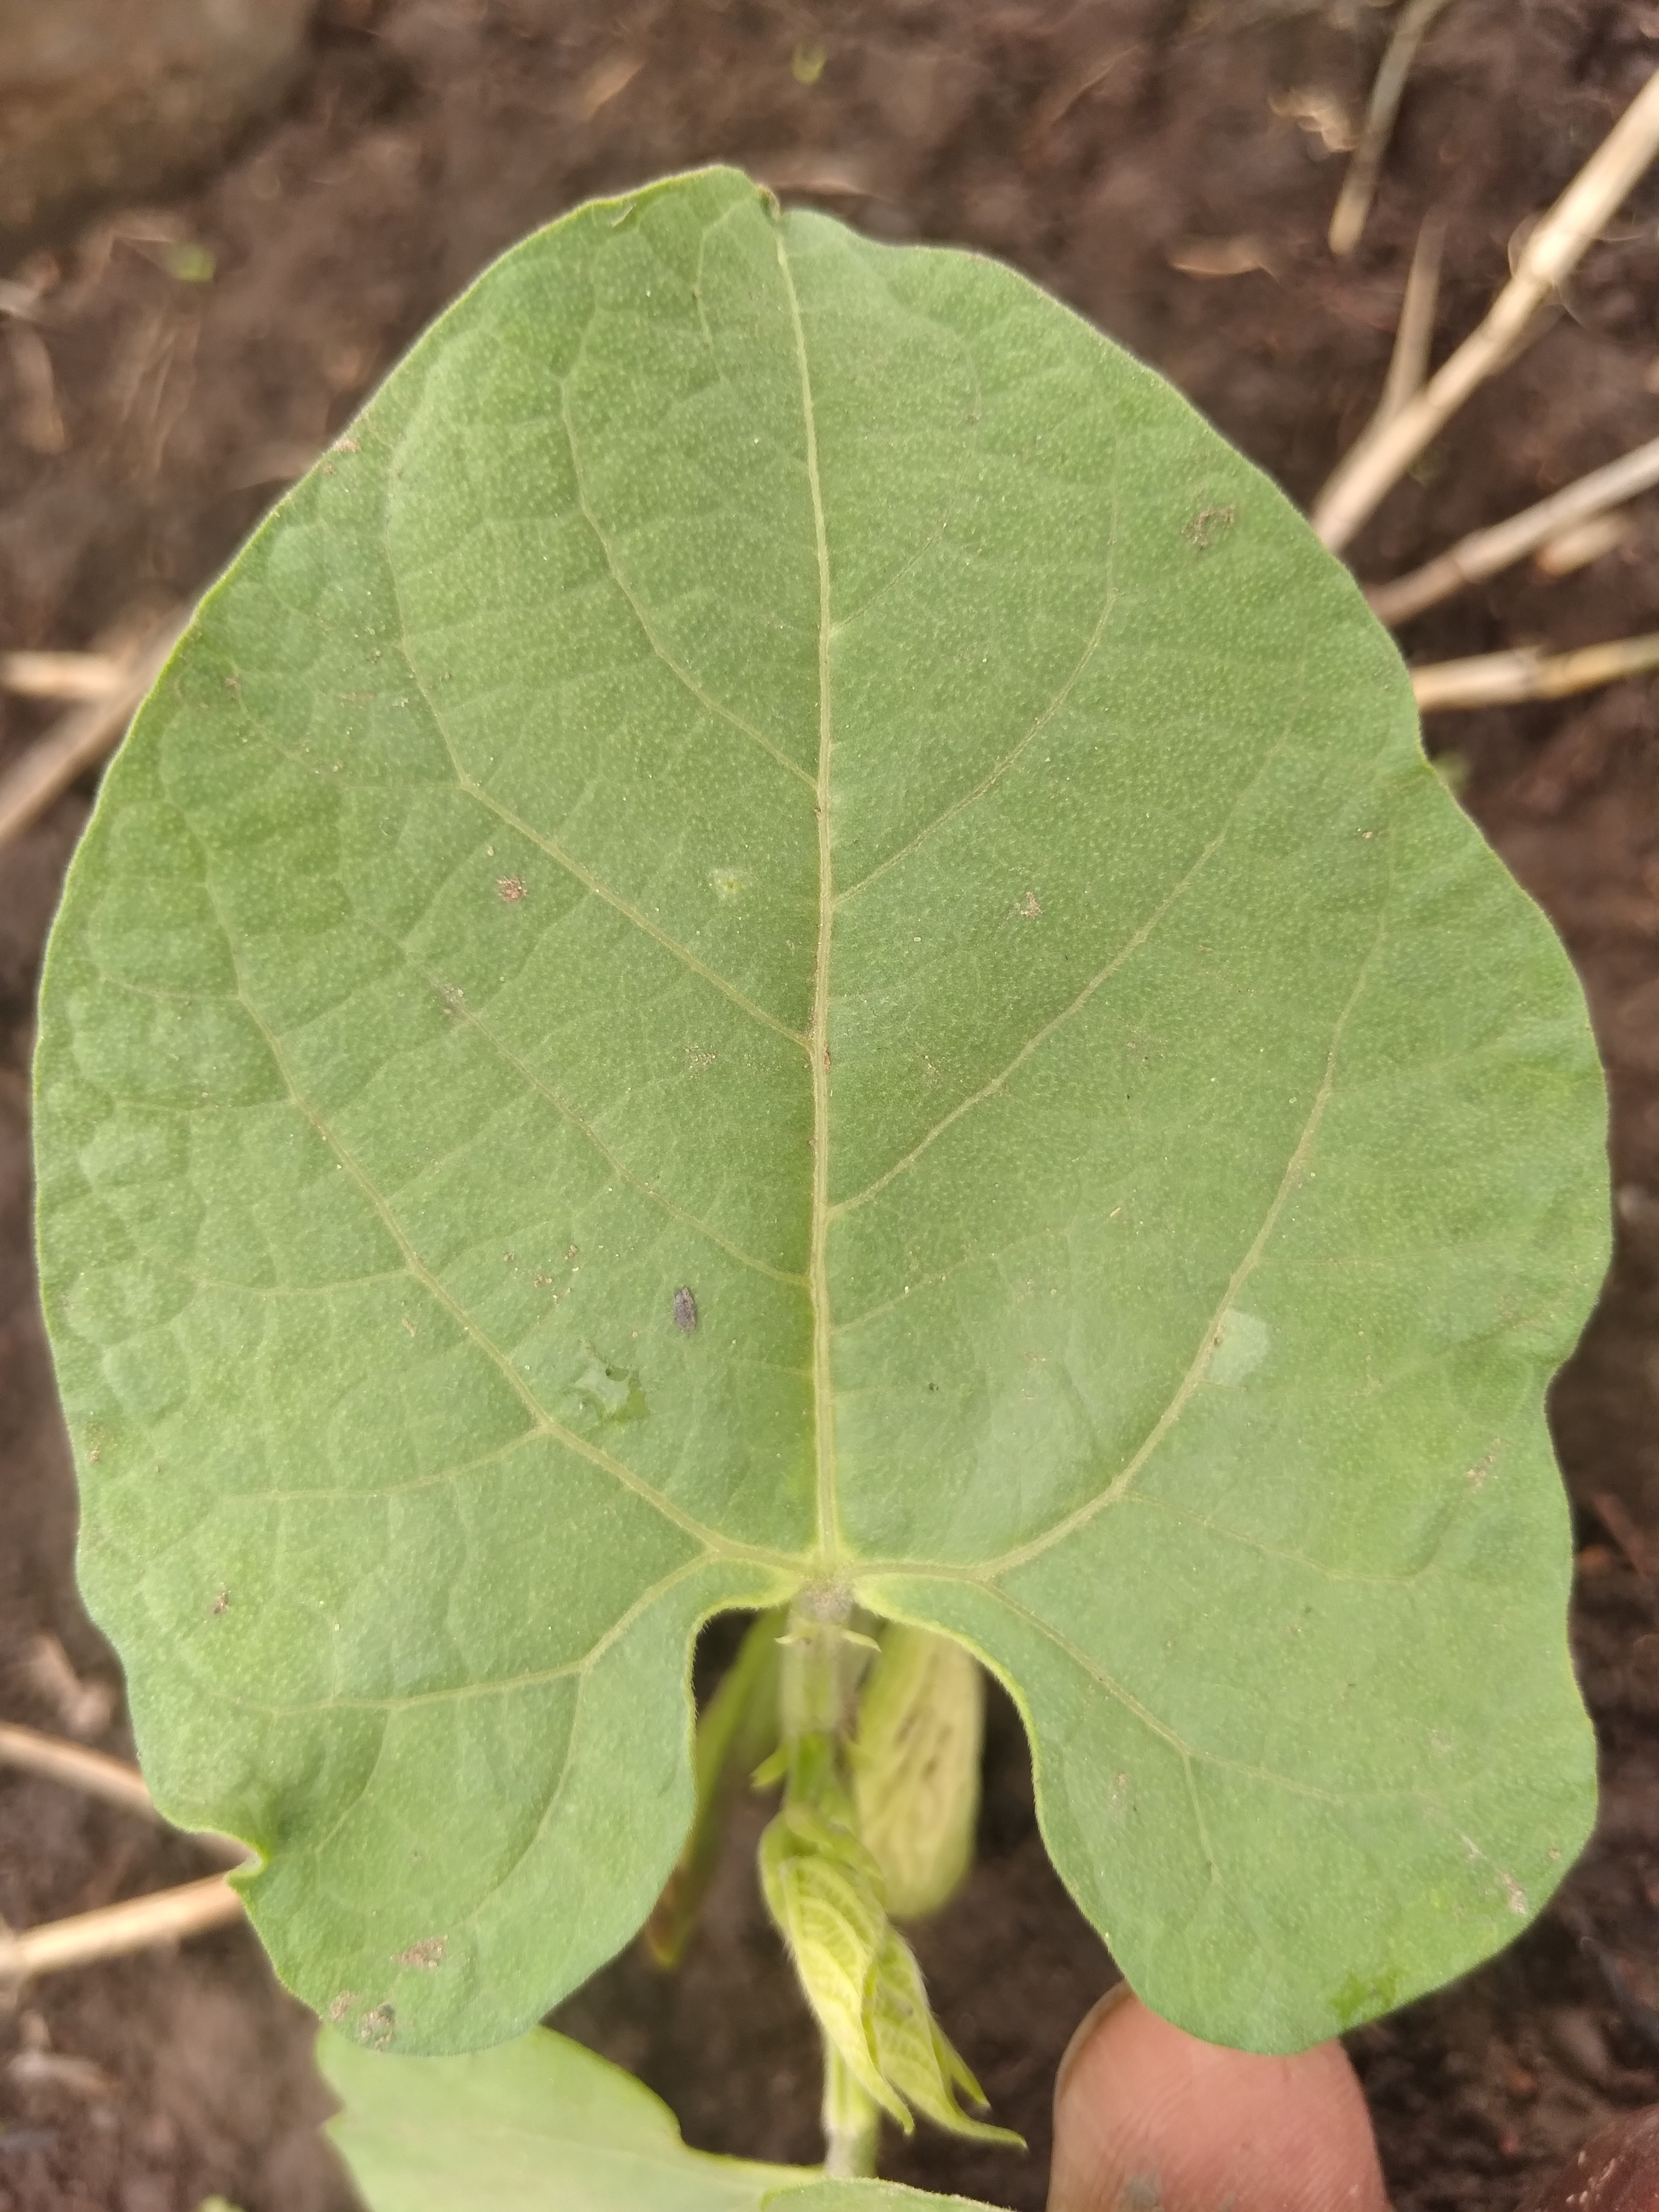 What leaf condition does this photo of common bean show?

healthy
